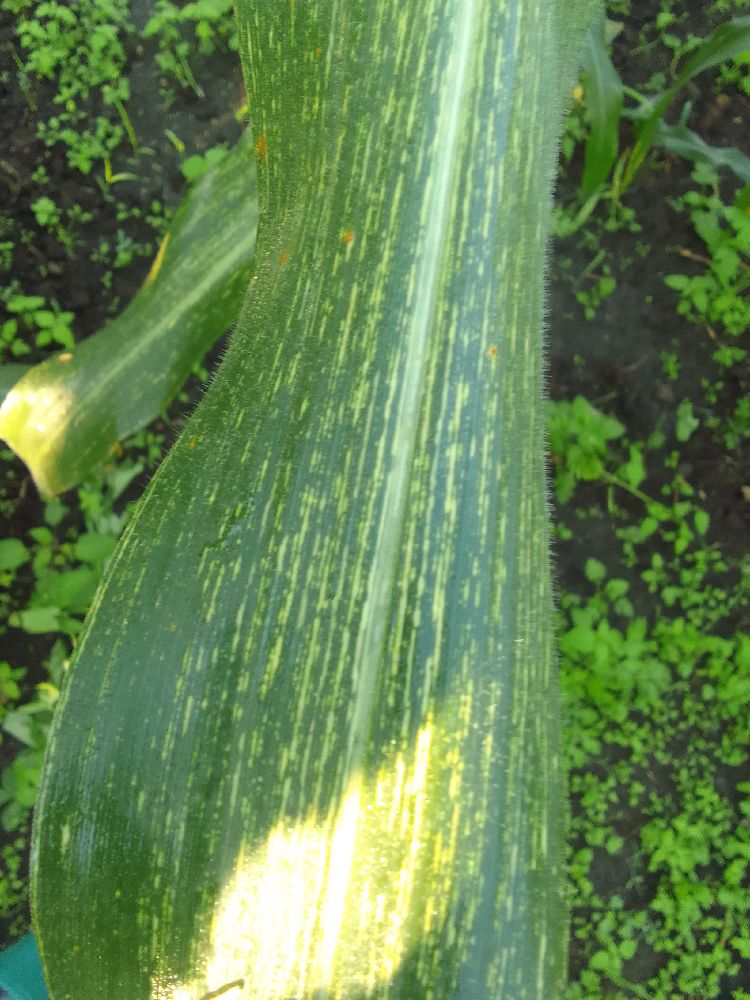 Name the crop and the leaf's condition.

maize, maize streak virus
